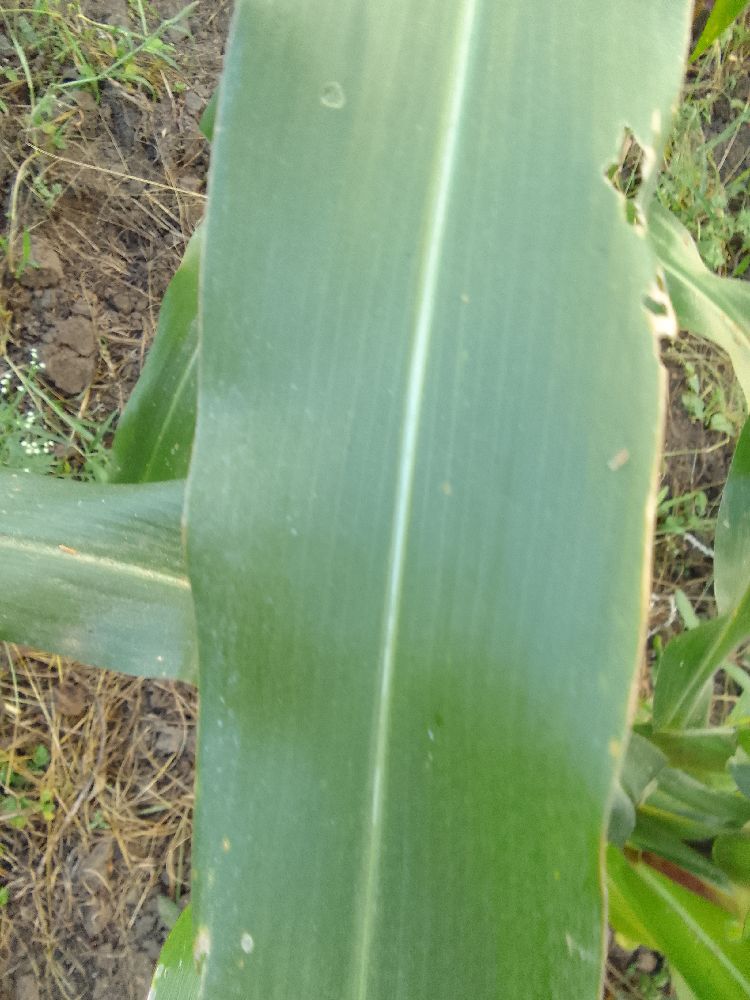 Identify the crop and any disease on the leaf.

maize, healthy
